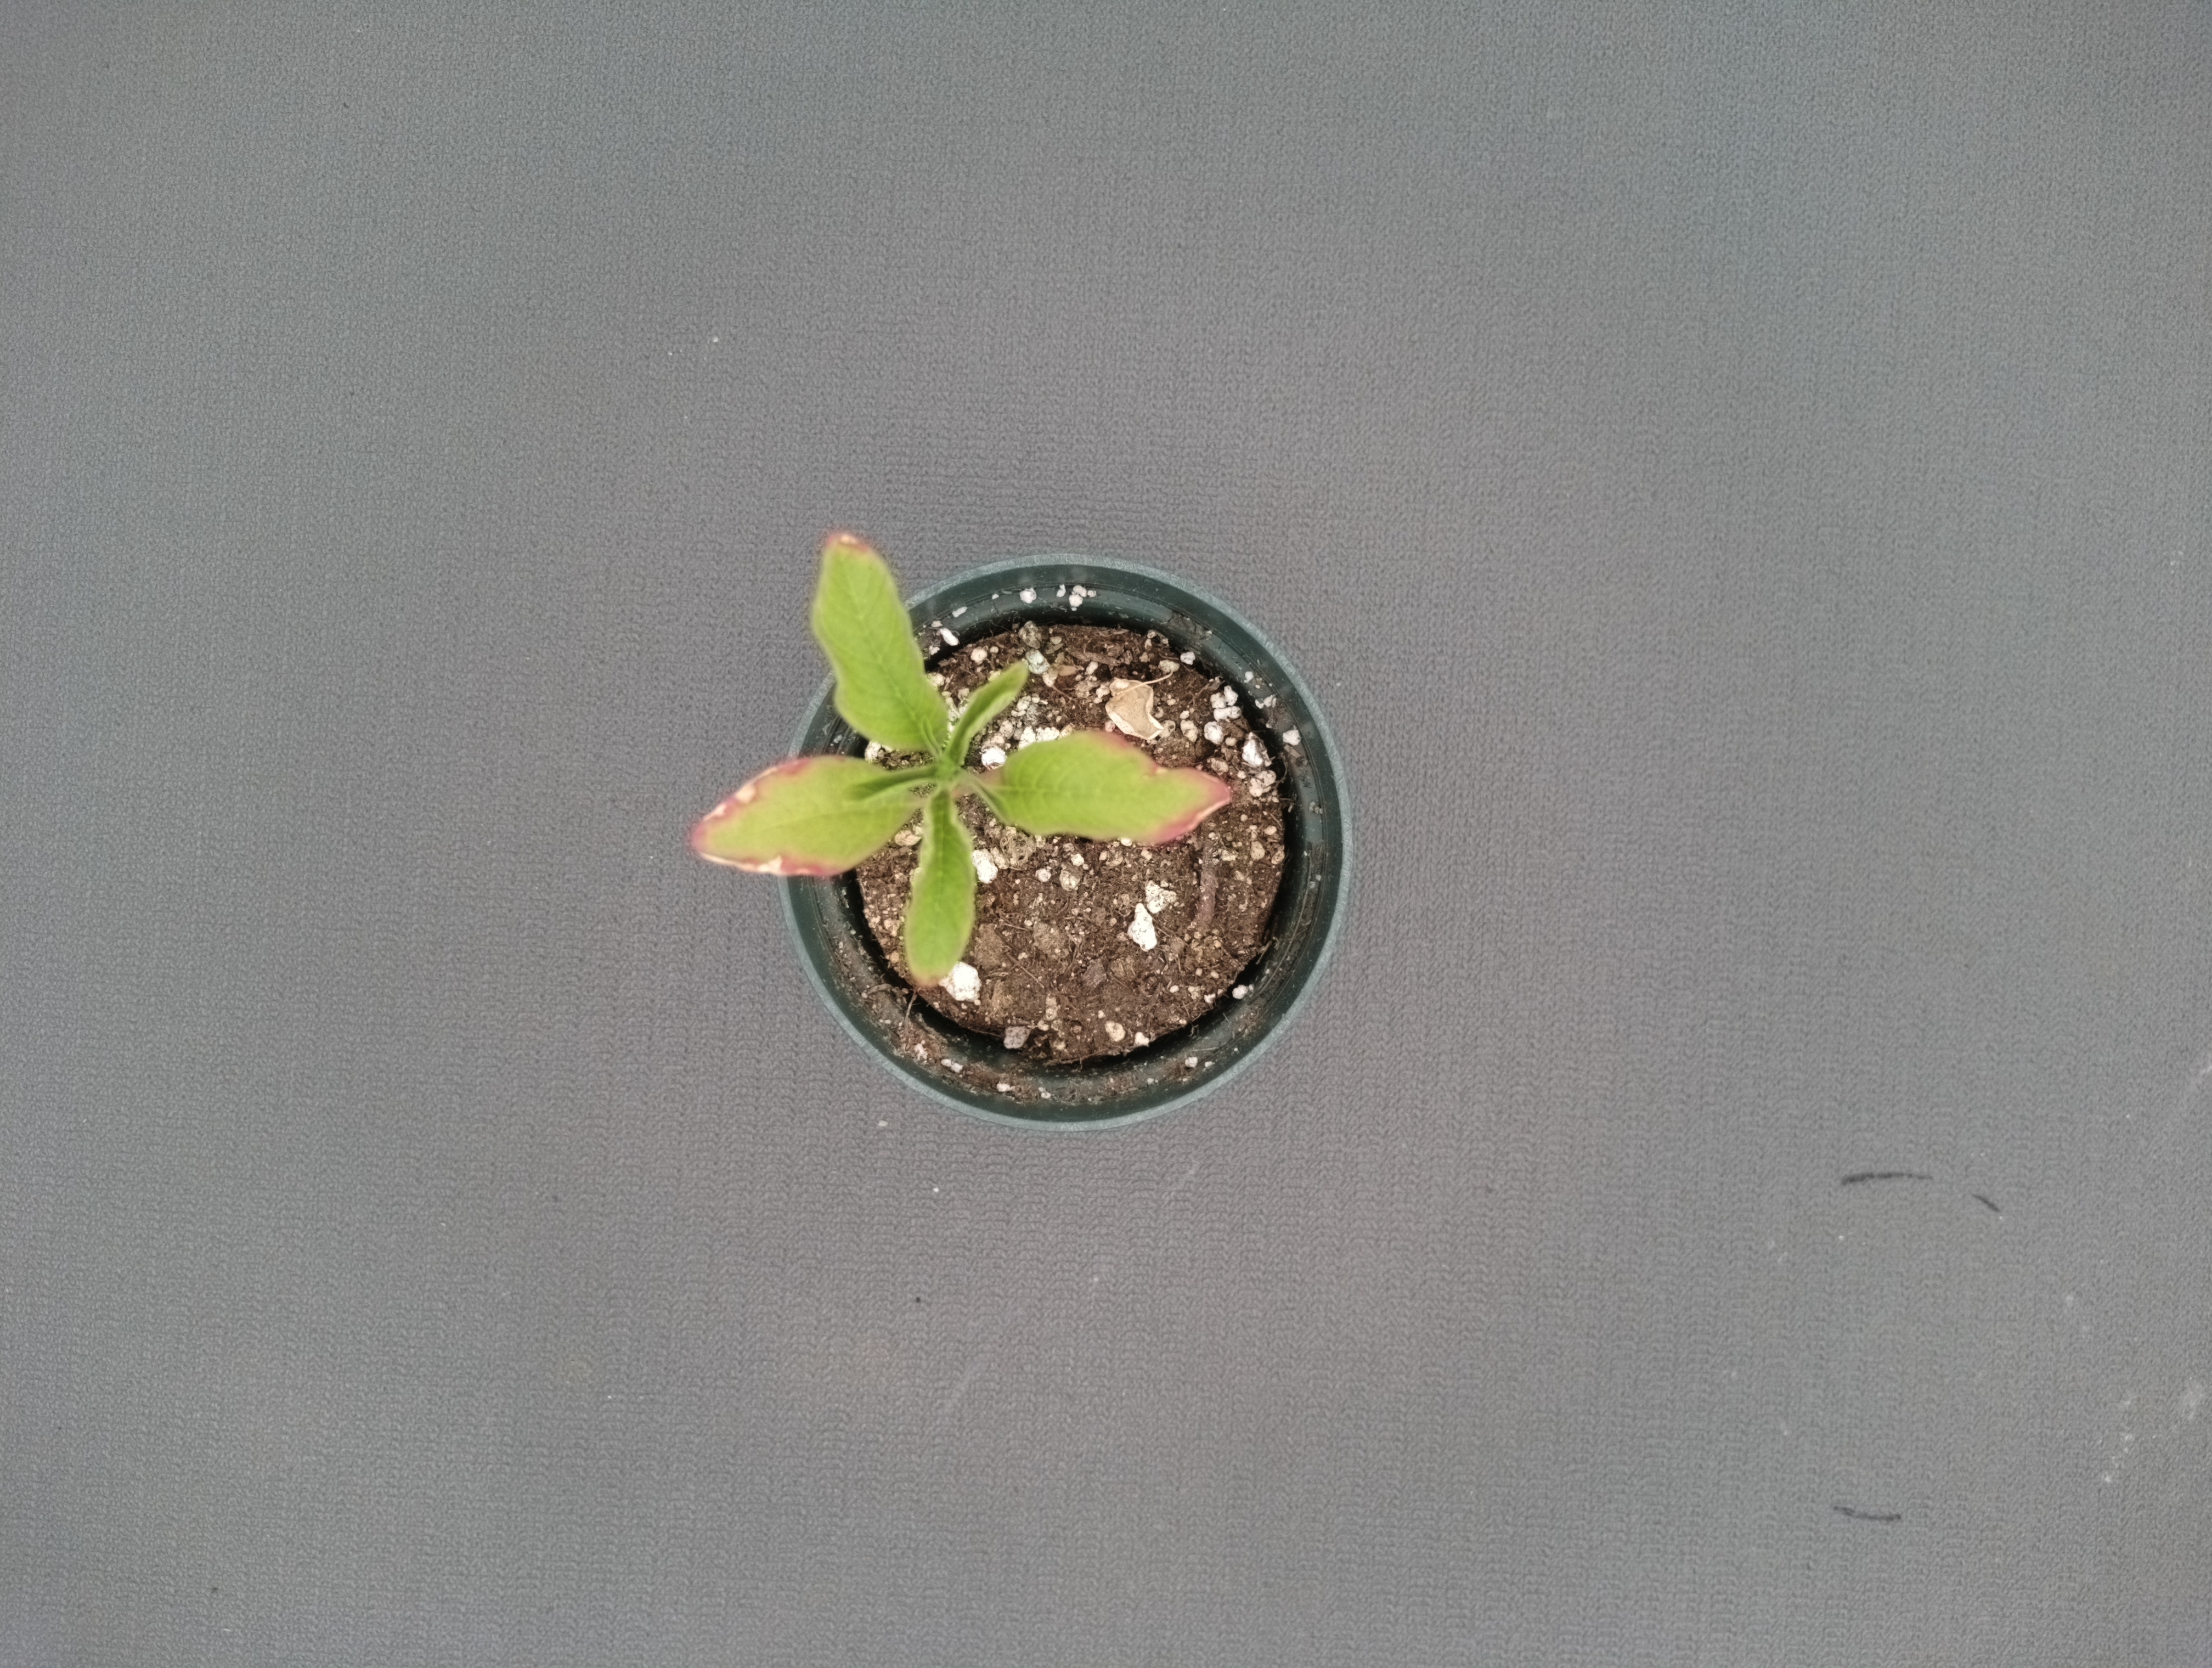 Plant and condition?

waterhemp, healthy untreated
